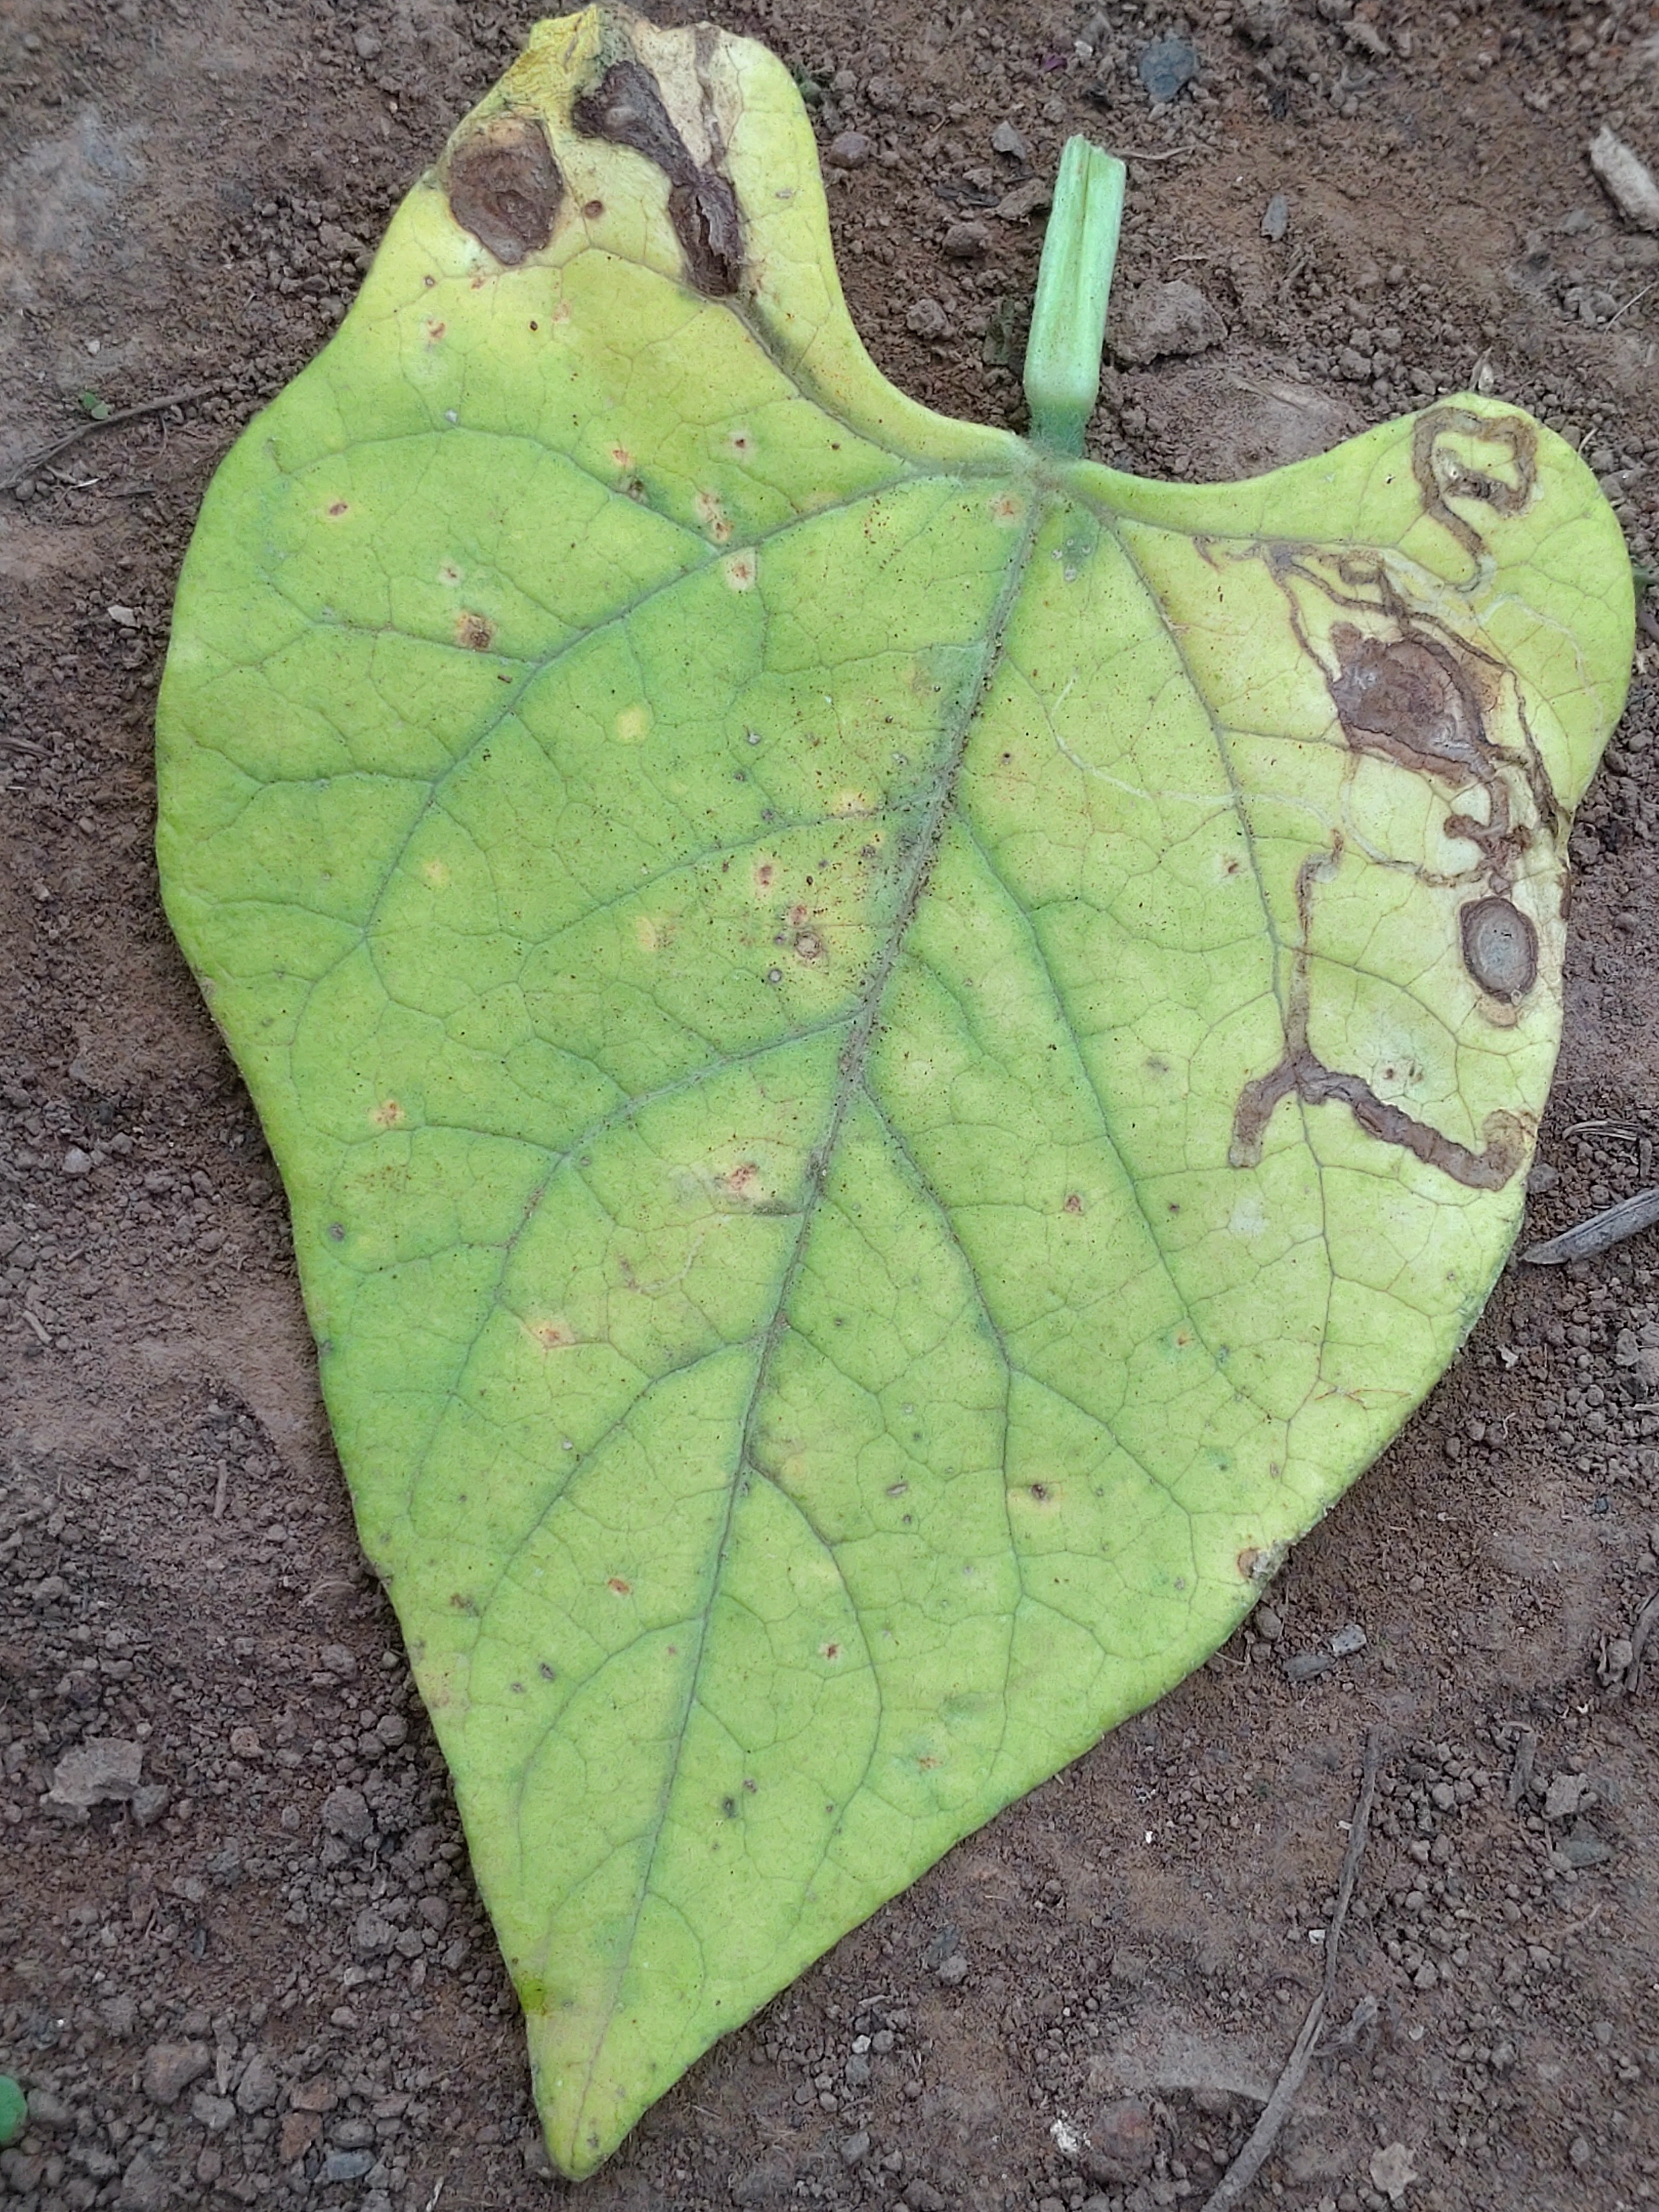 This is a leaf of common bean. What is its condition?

anthracnose
